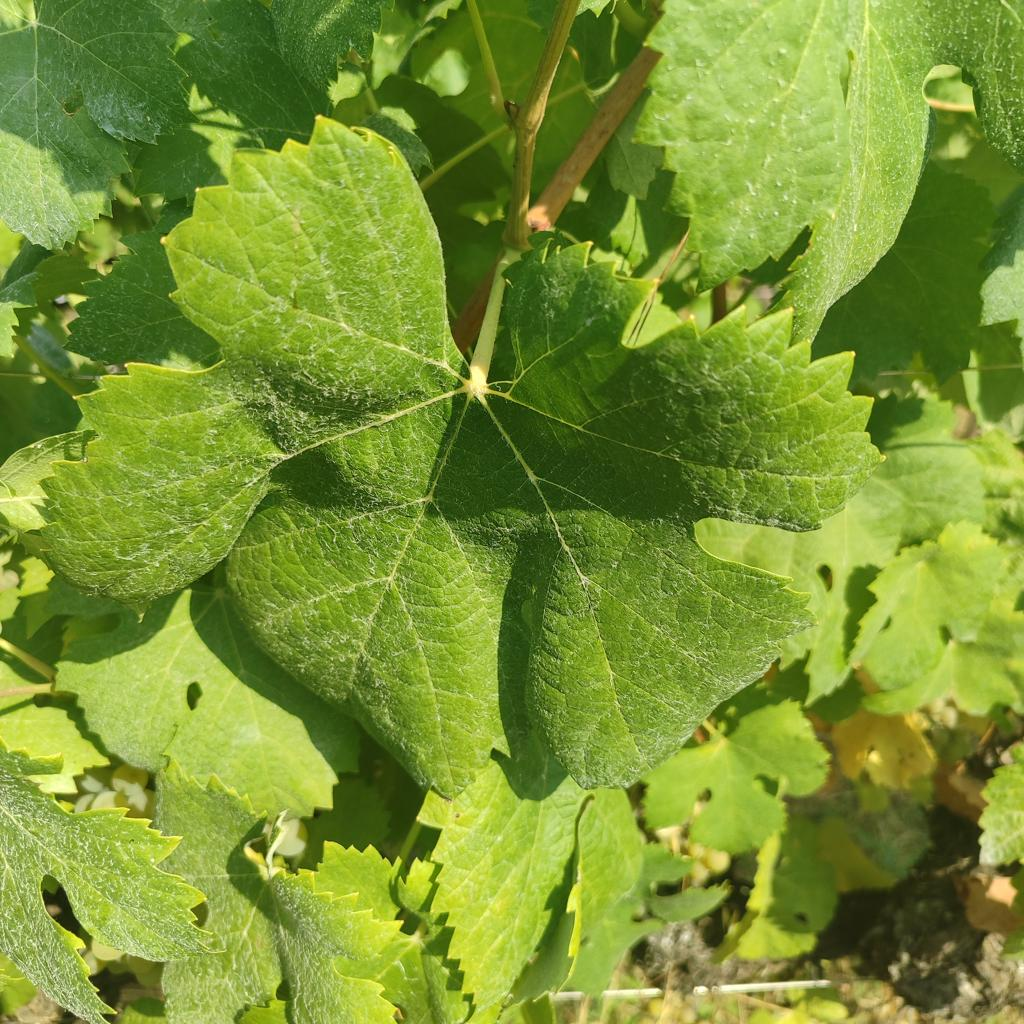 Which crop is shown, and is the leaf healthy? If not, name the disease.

grapevine, healthy
